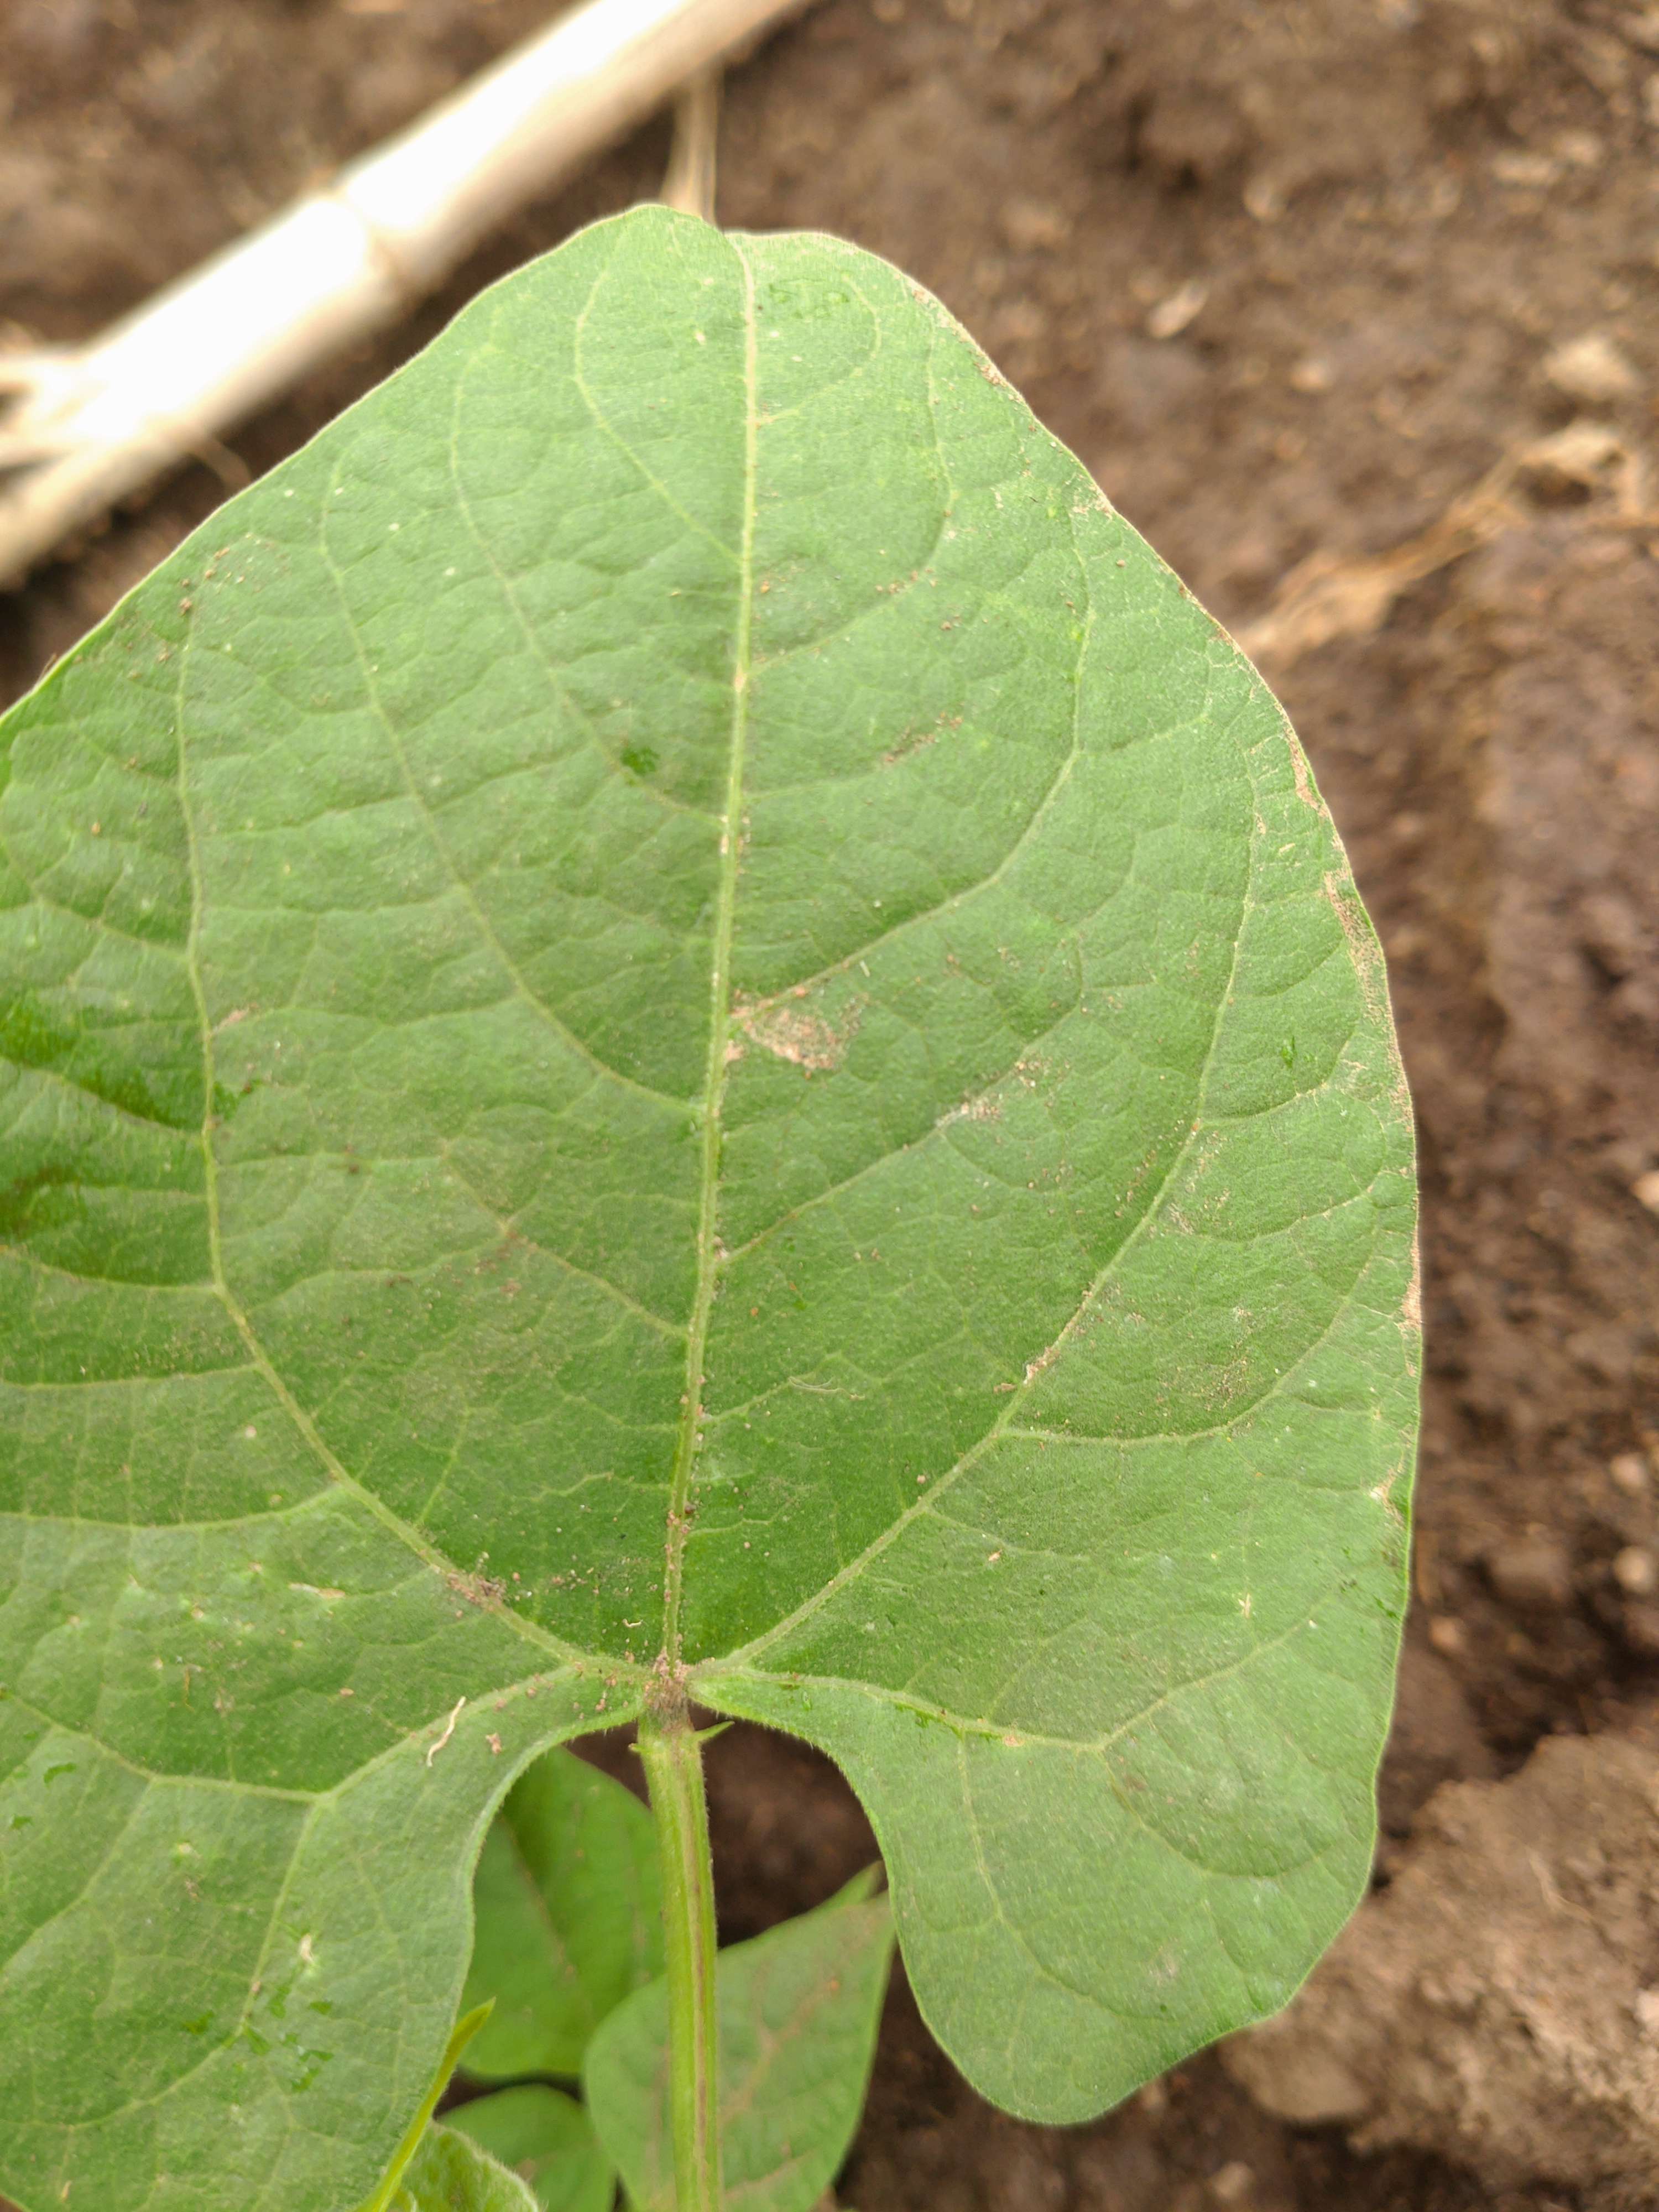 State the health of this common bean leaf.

healthy
